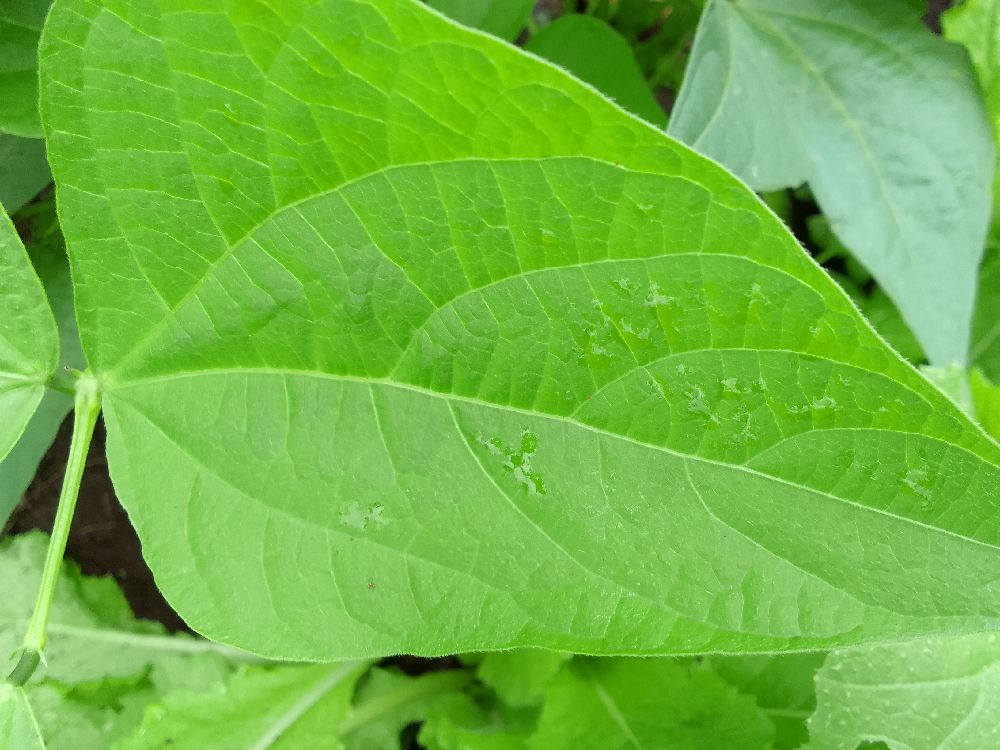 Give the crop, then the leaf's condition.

common bean, healthy
